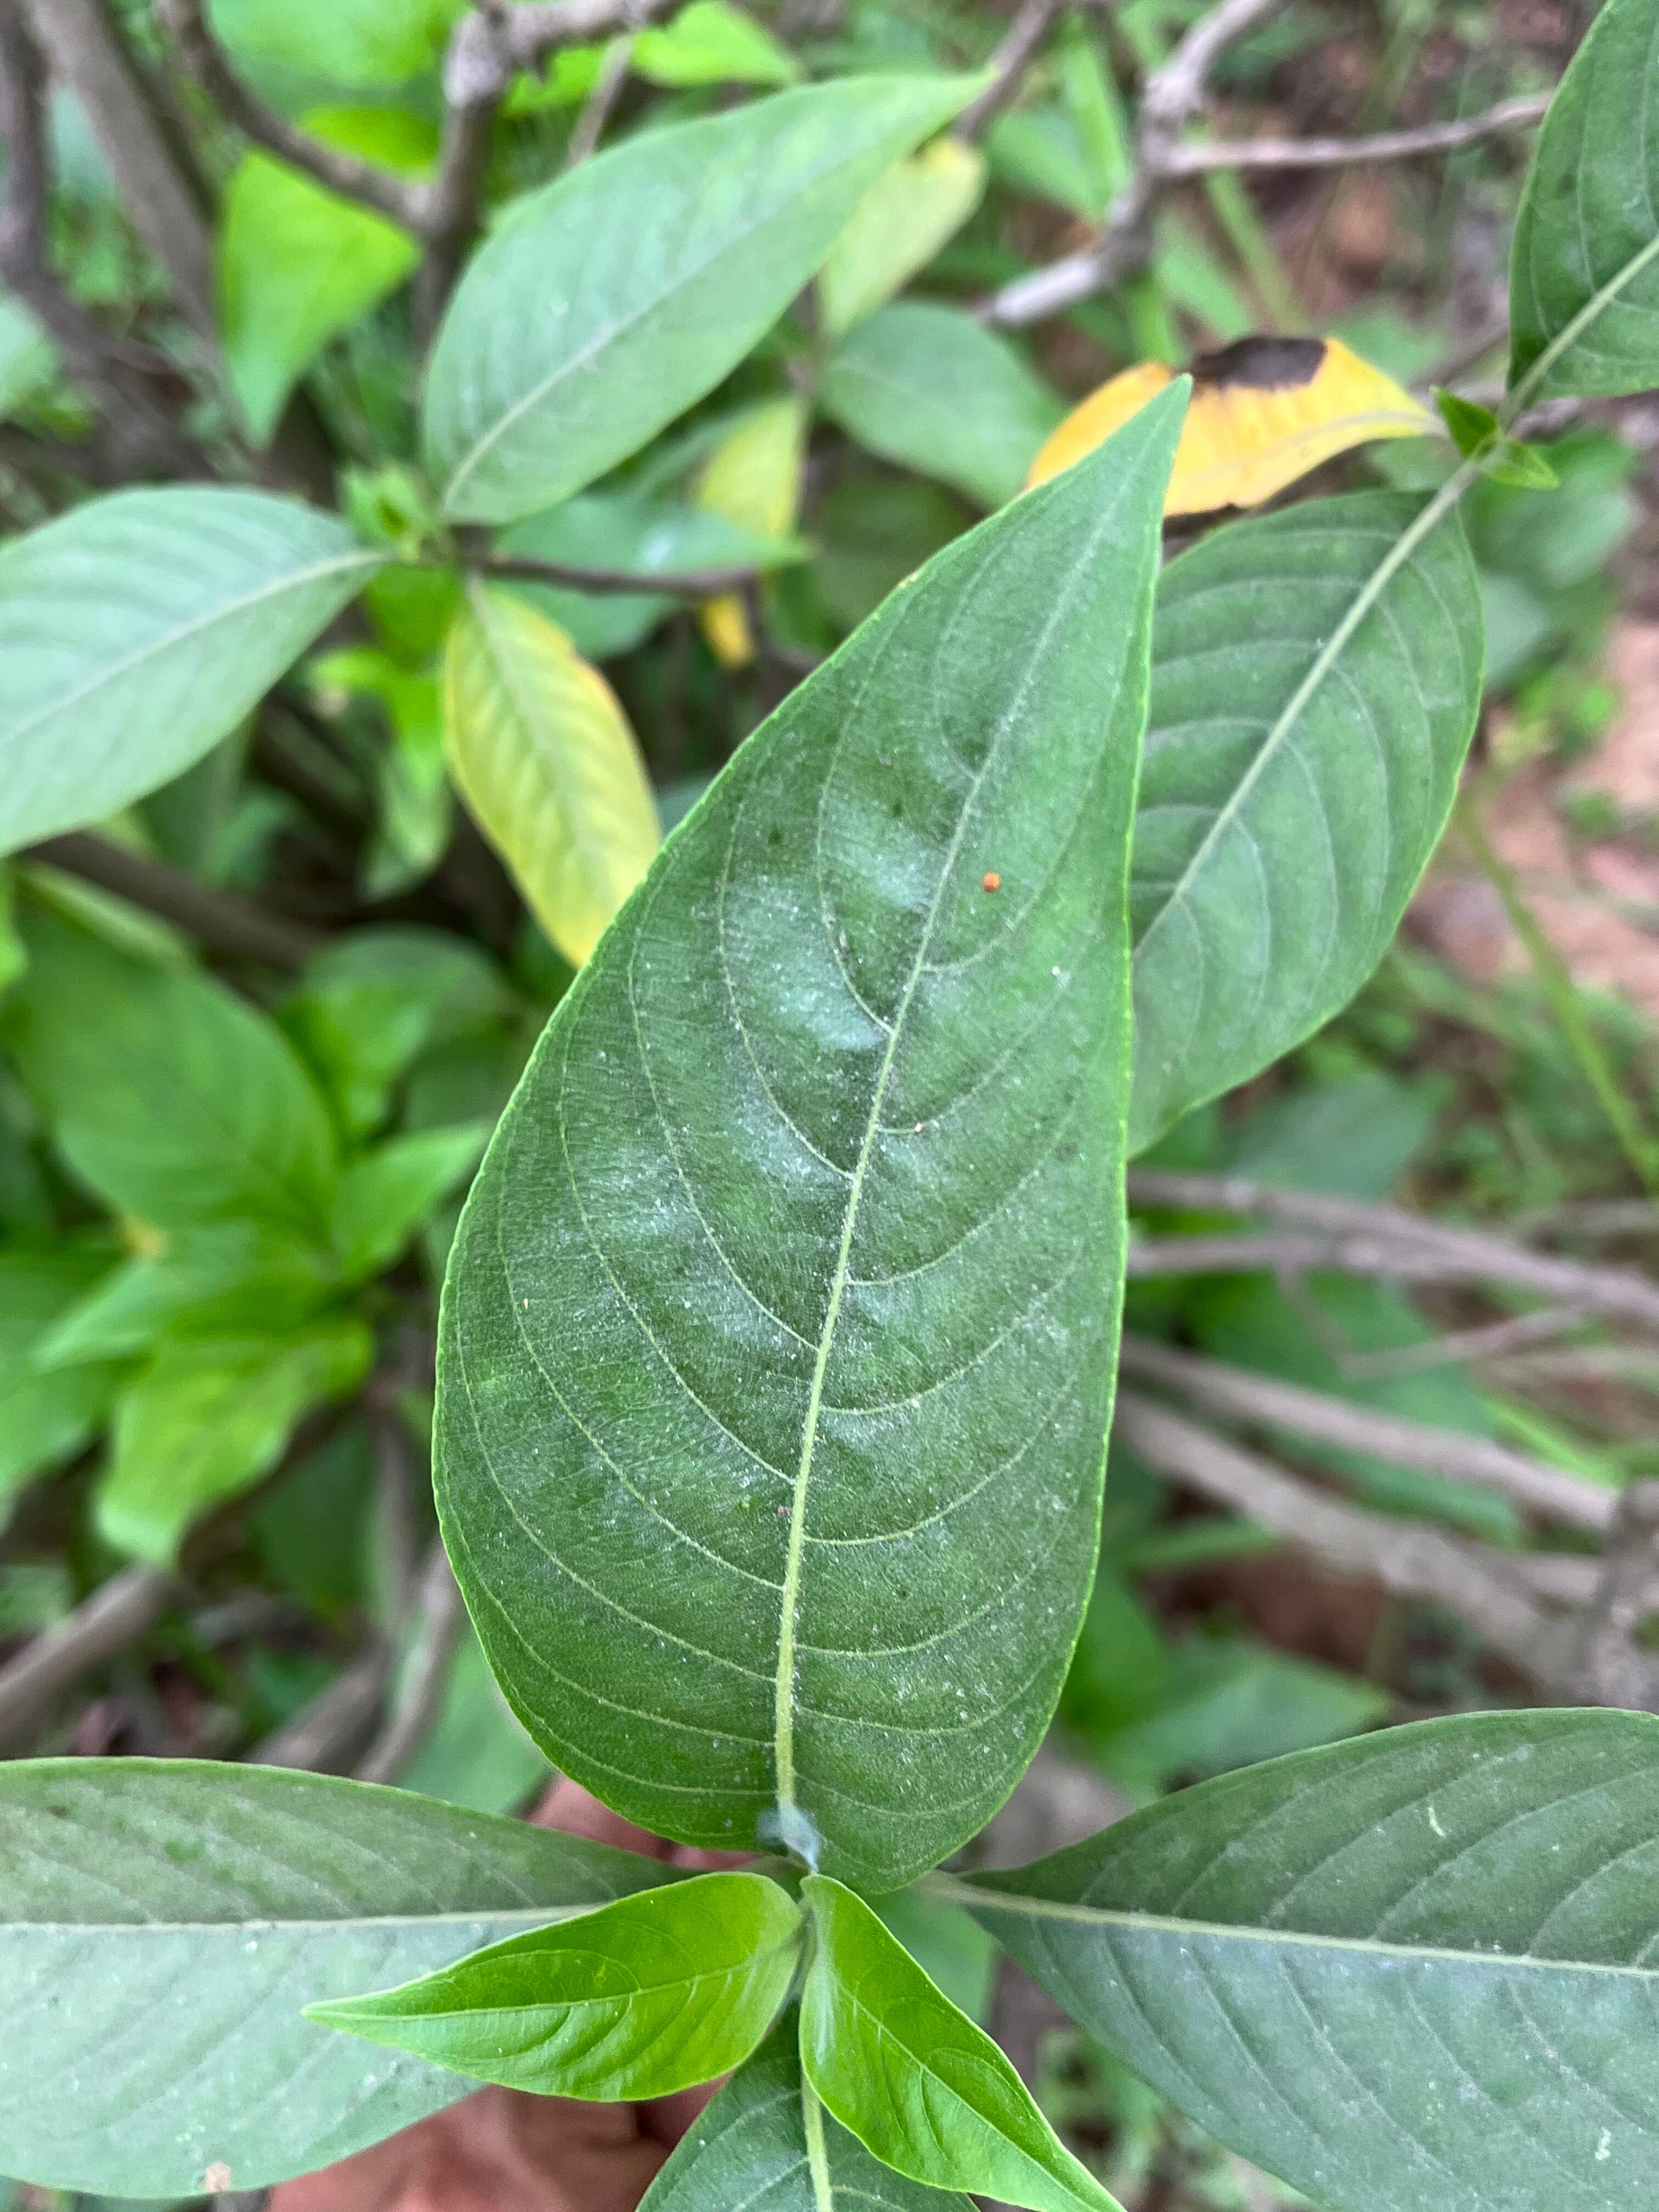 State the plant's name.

vasaka
